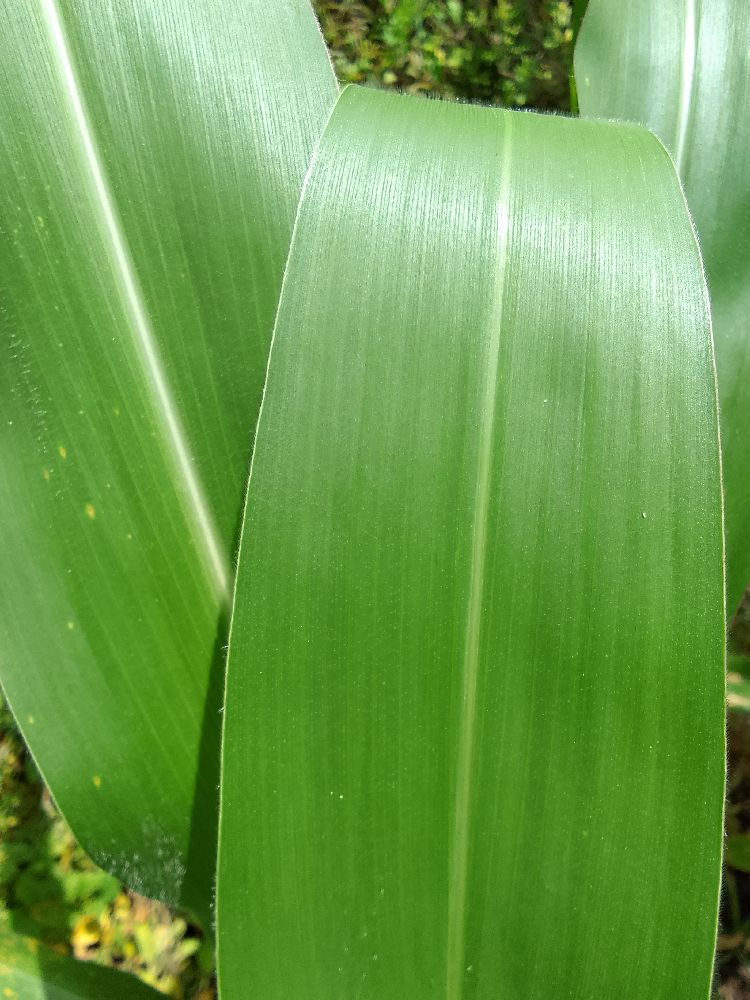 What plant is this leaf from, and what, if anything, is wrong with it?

maize, healthy
